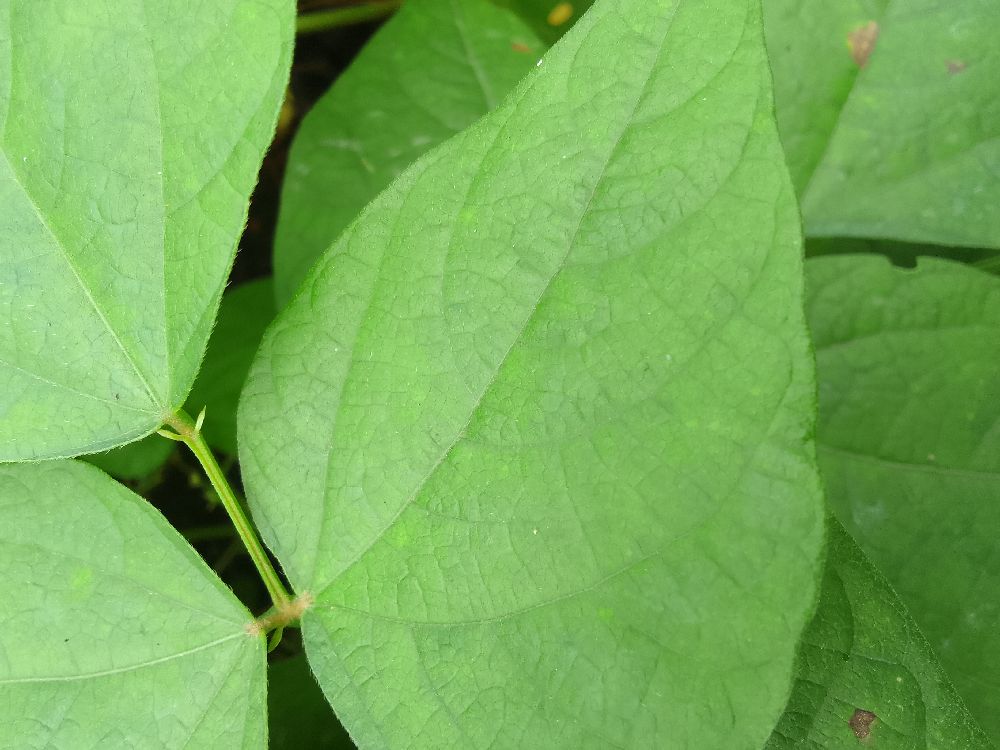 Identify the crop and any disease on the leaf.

common bean, healthy
